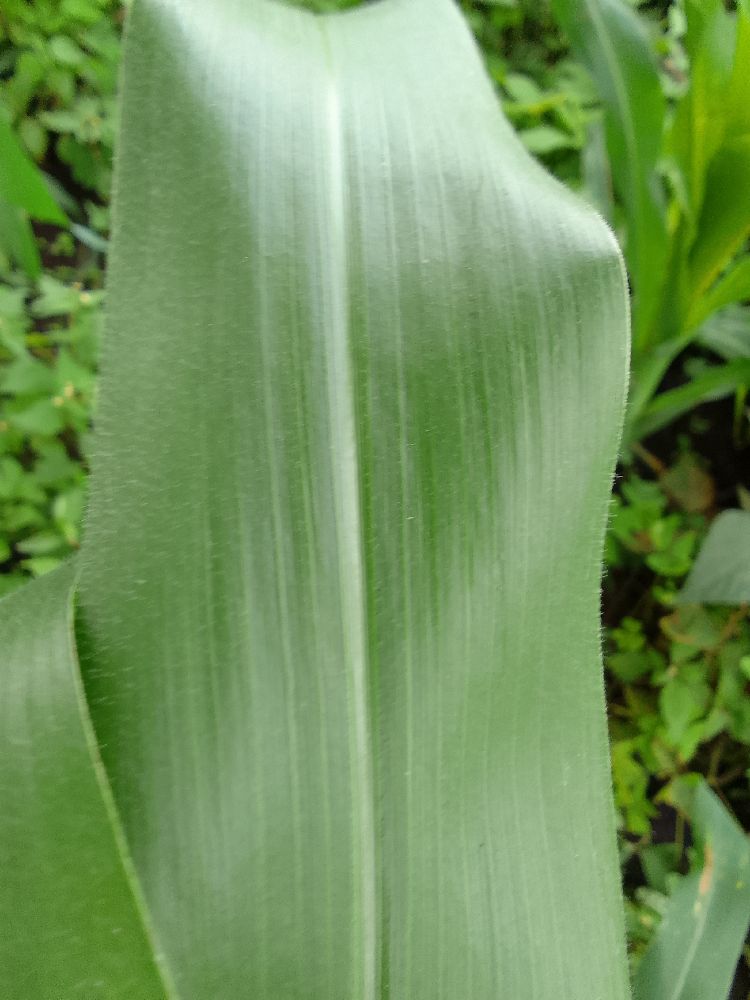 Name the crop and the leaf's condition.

maize, healthy
